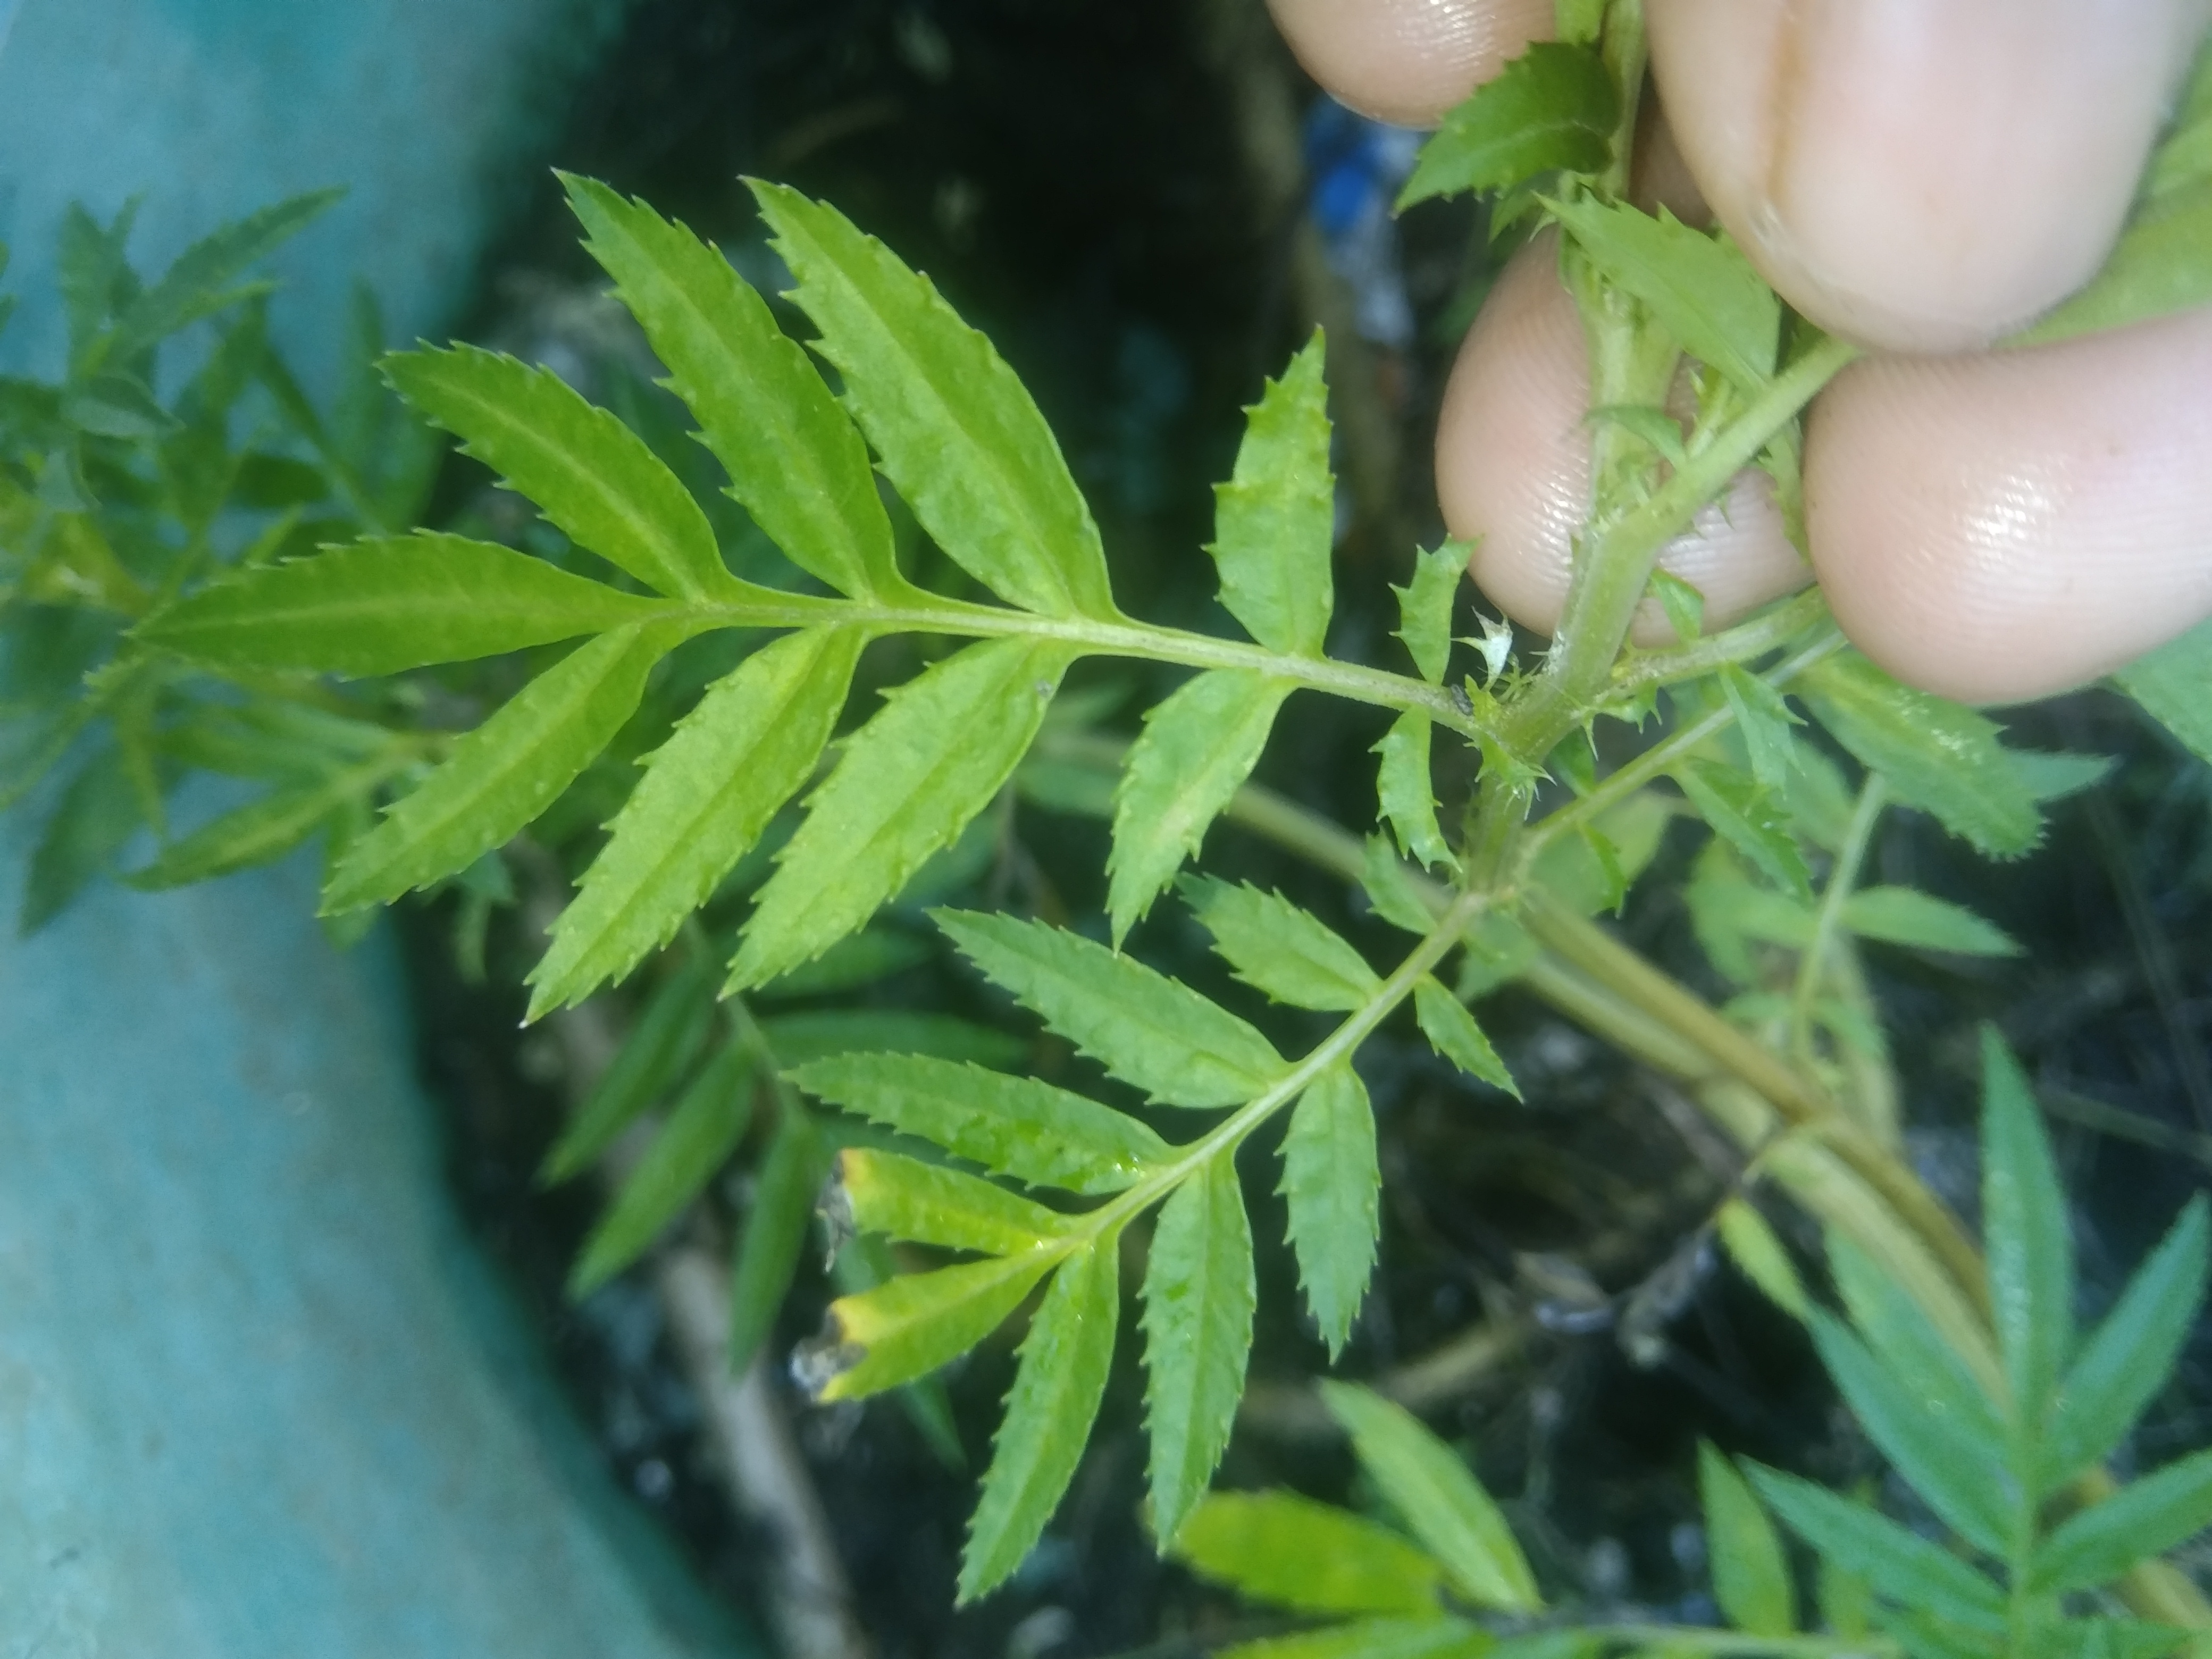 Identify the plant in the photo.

marigold
